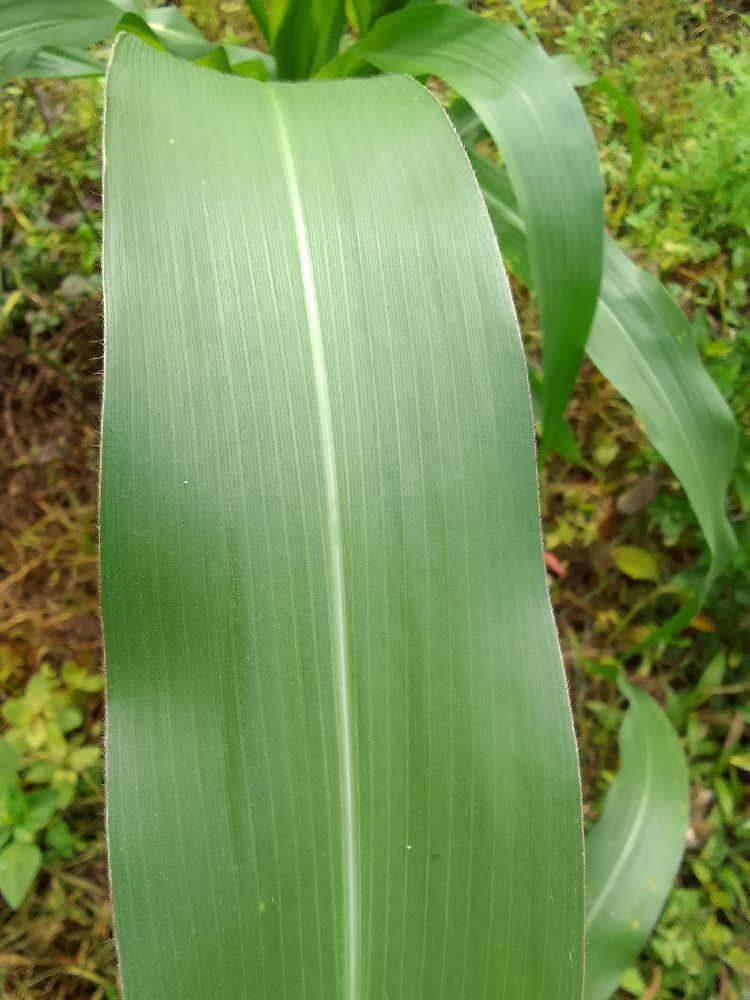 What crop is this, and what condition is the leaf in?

maize, healthy
